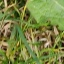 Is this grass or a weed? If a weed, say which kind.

structured weed
